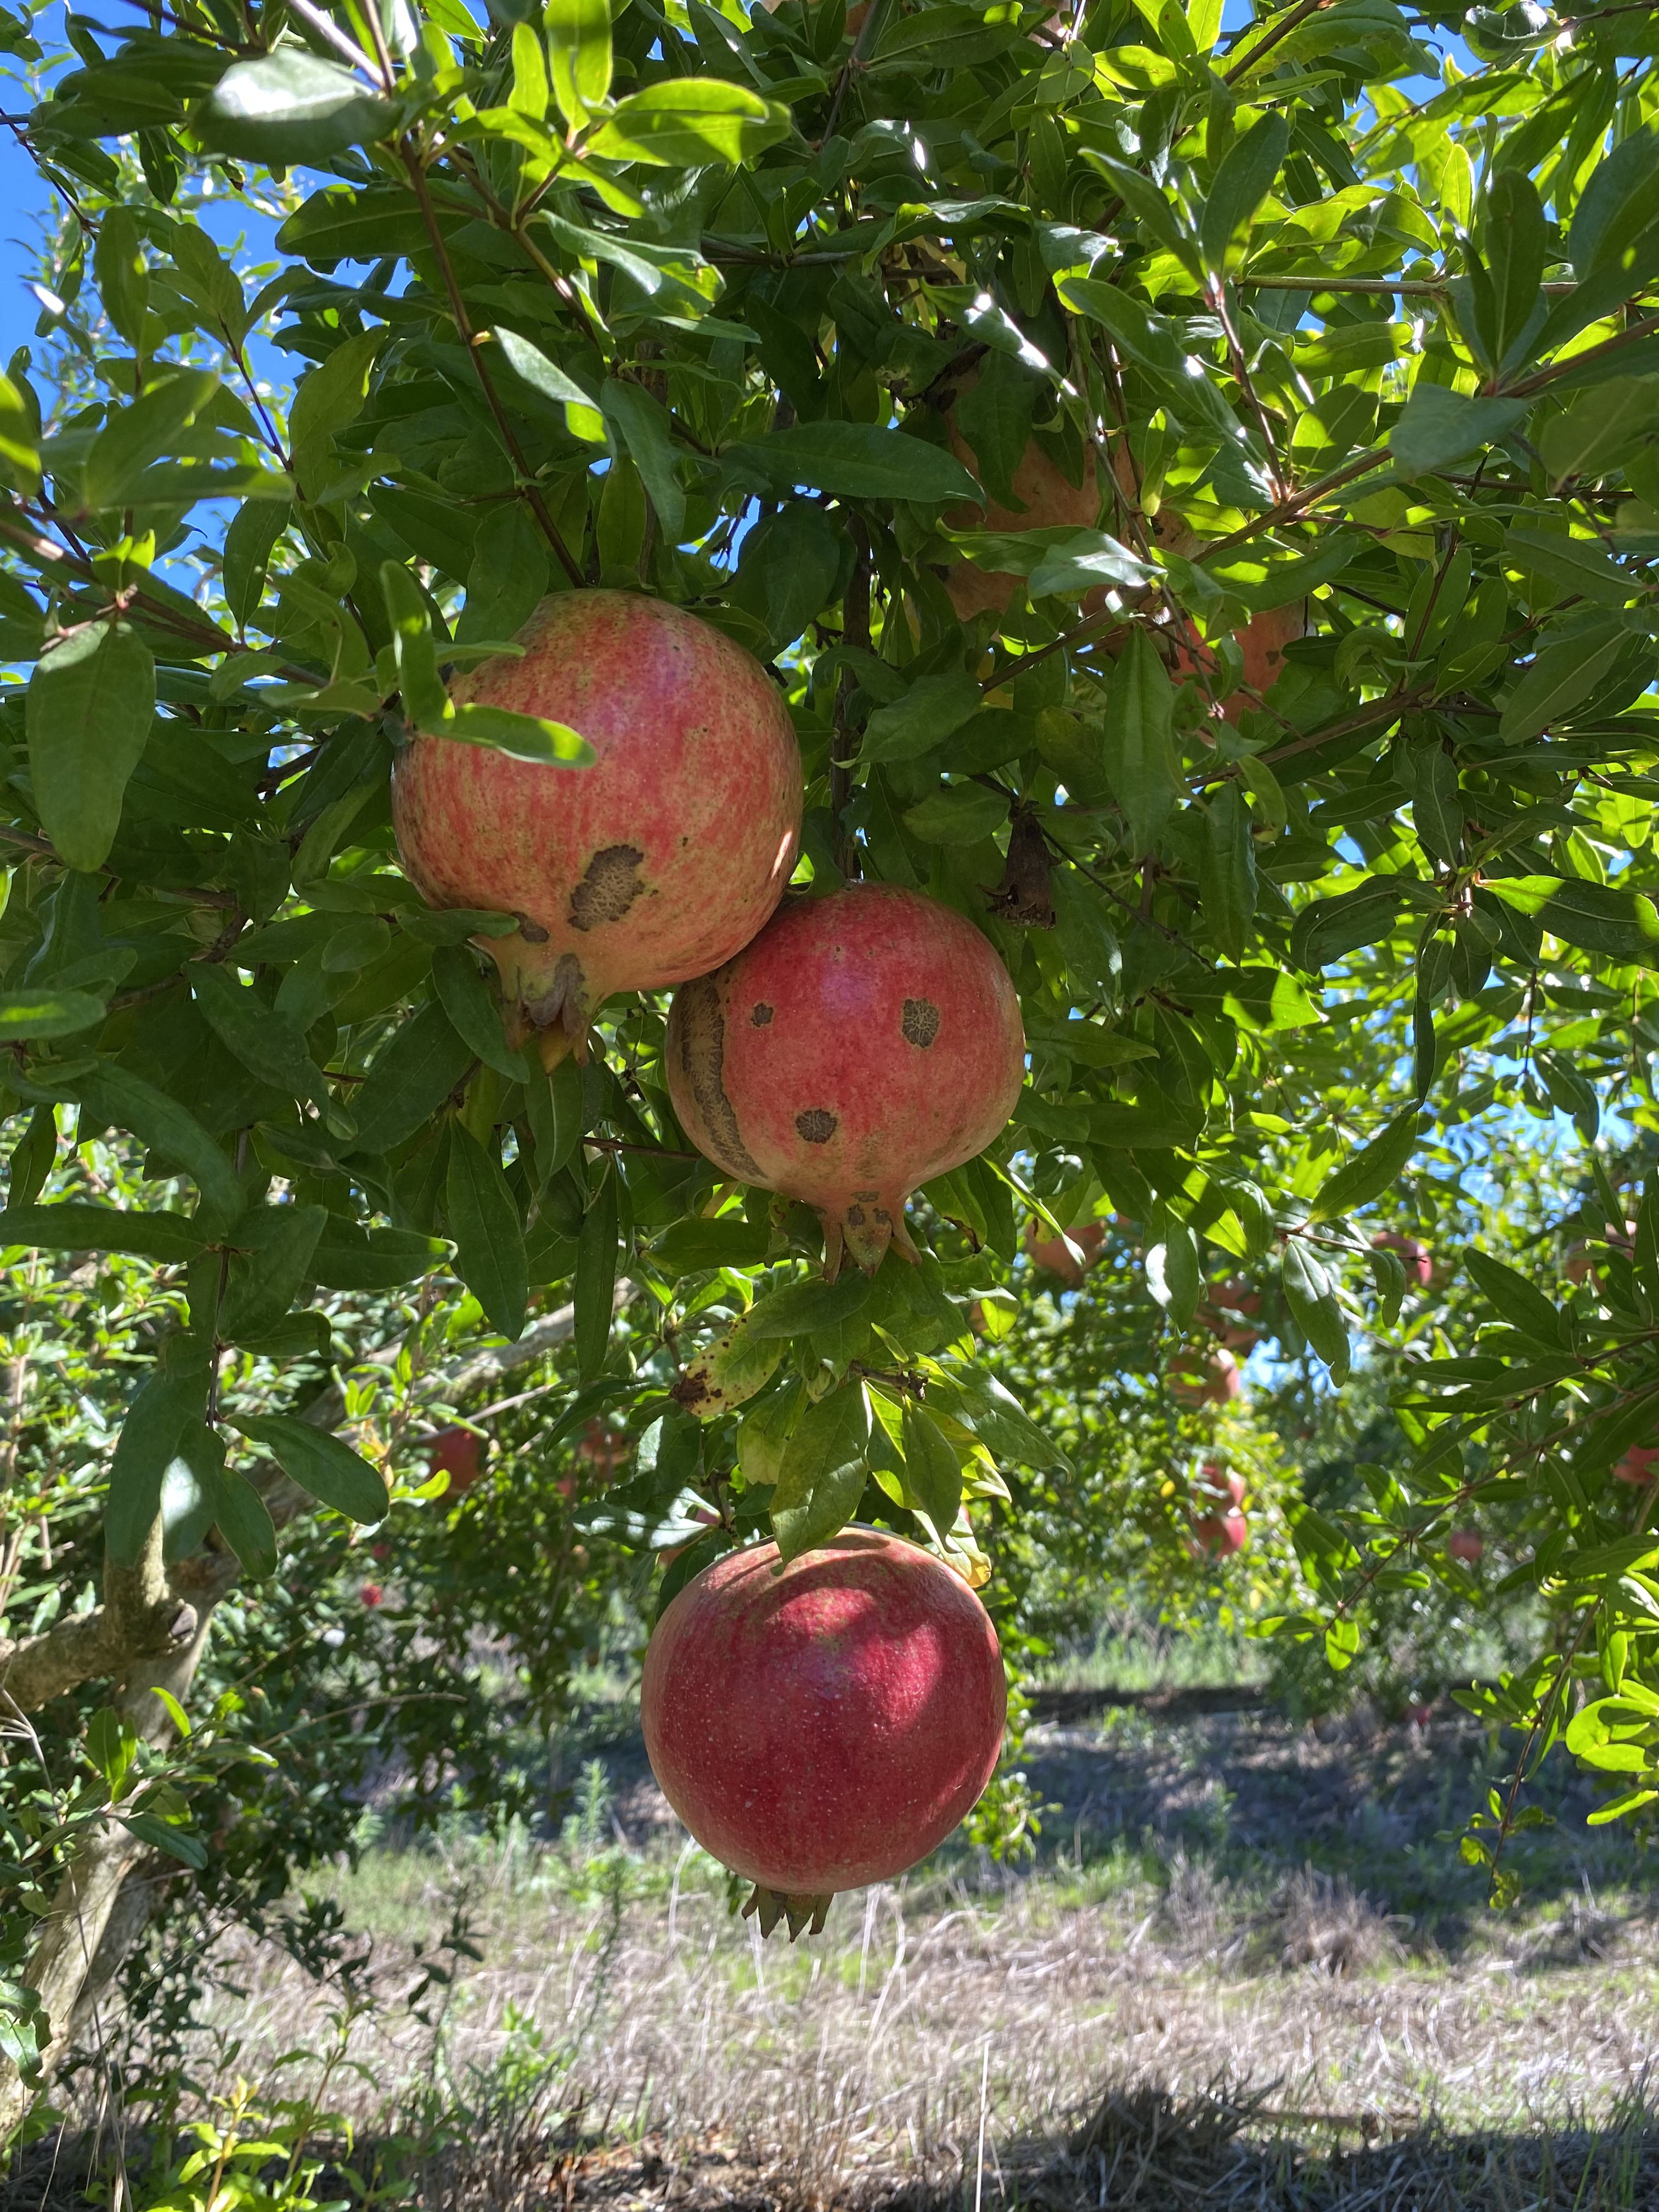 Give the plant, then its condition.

pomegranate, healthy
